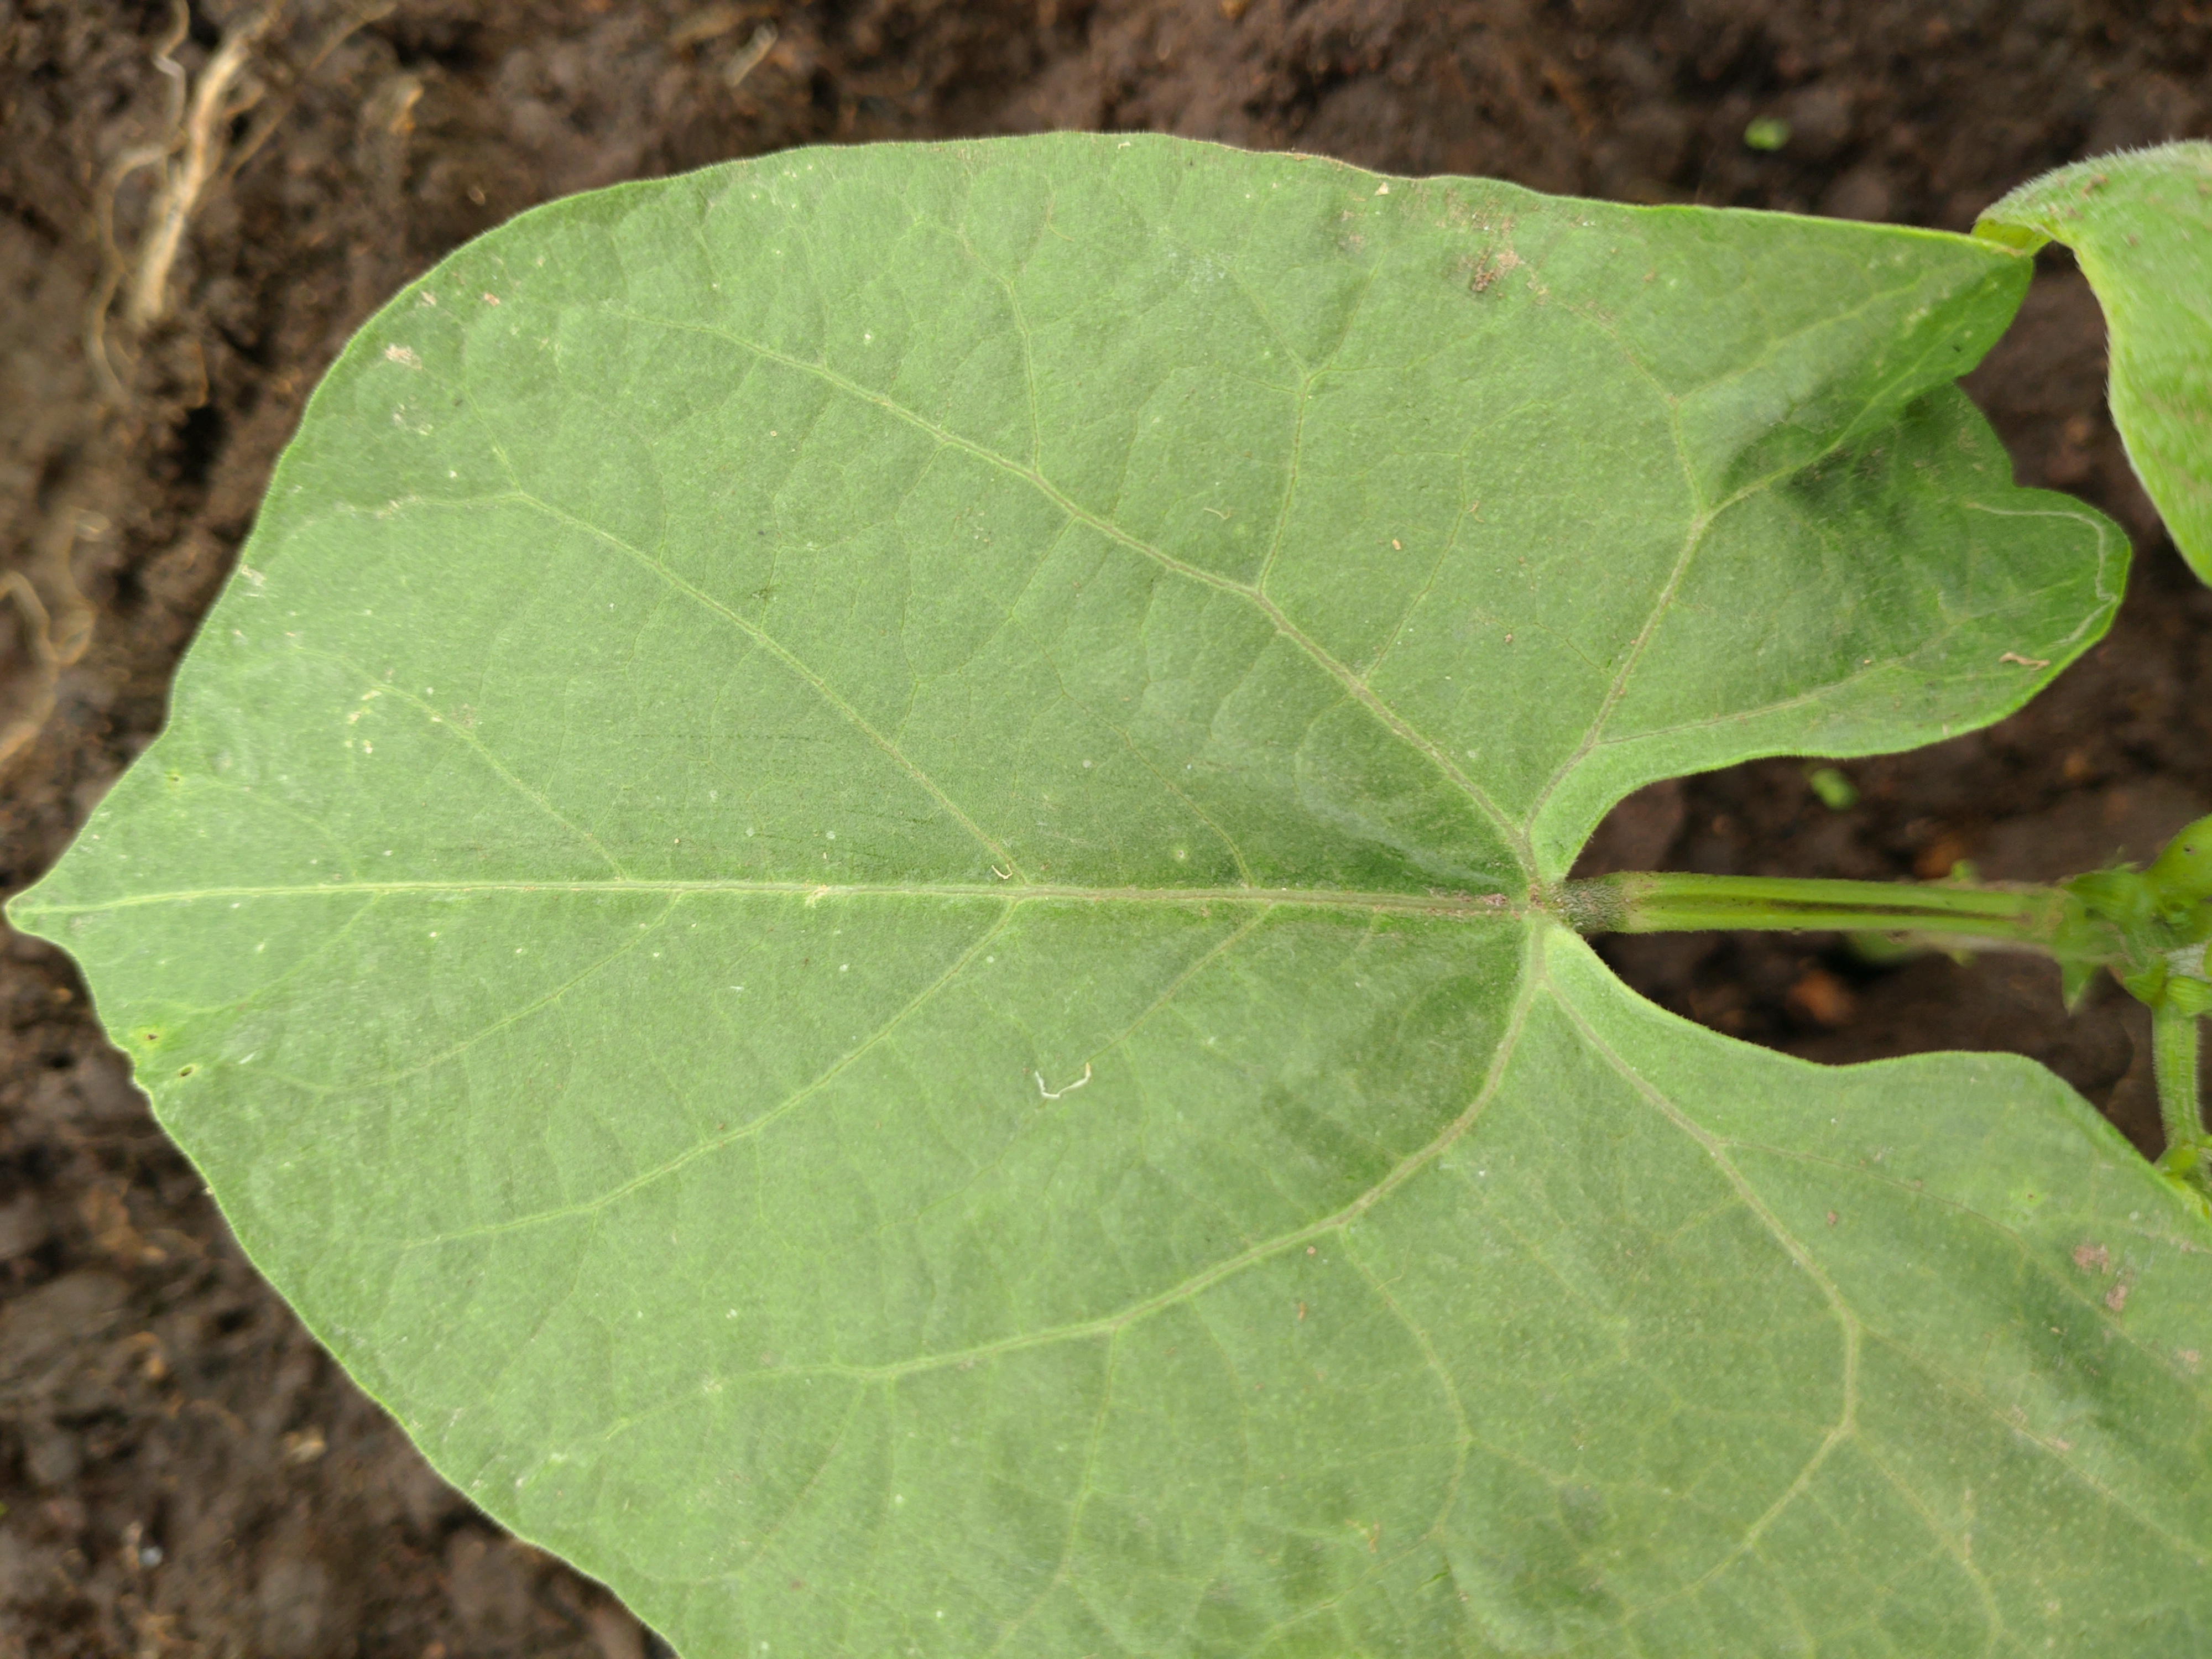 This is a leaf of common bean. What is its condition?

healthy
